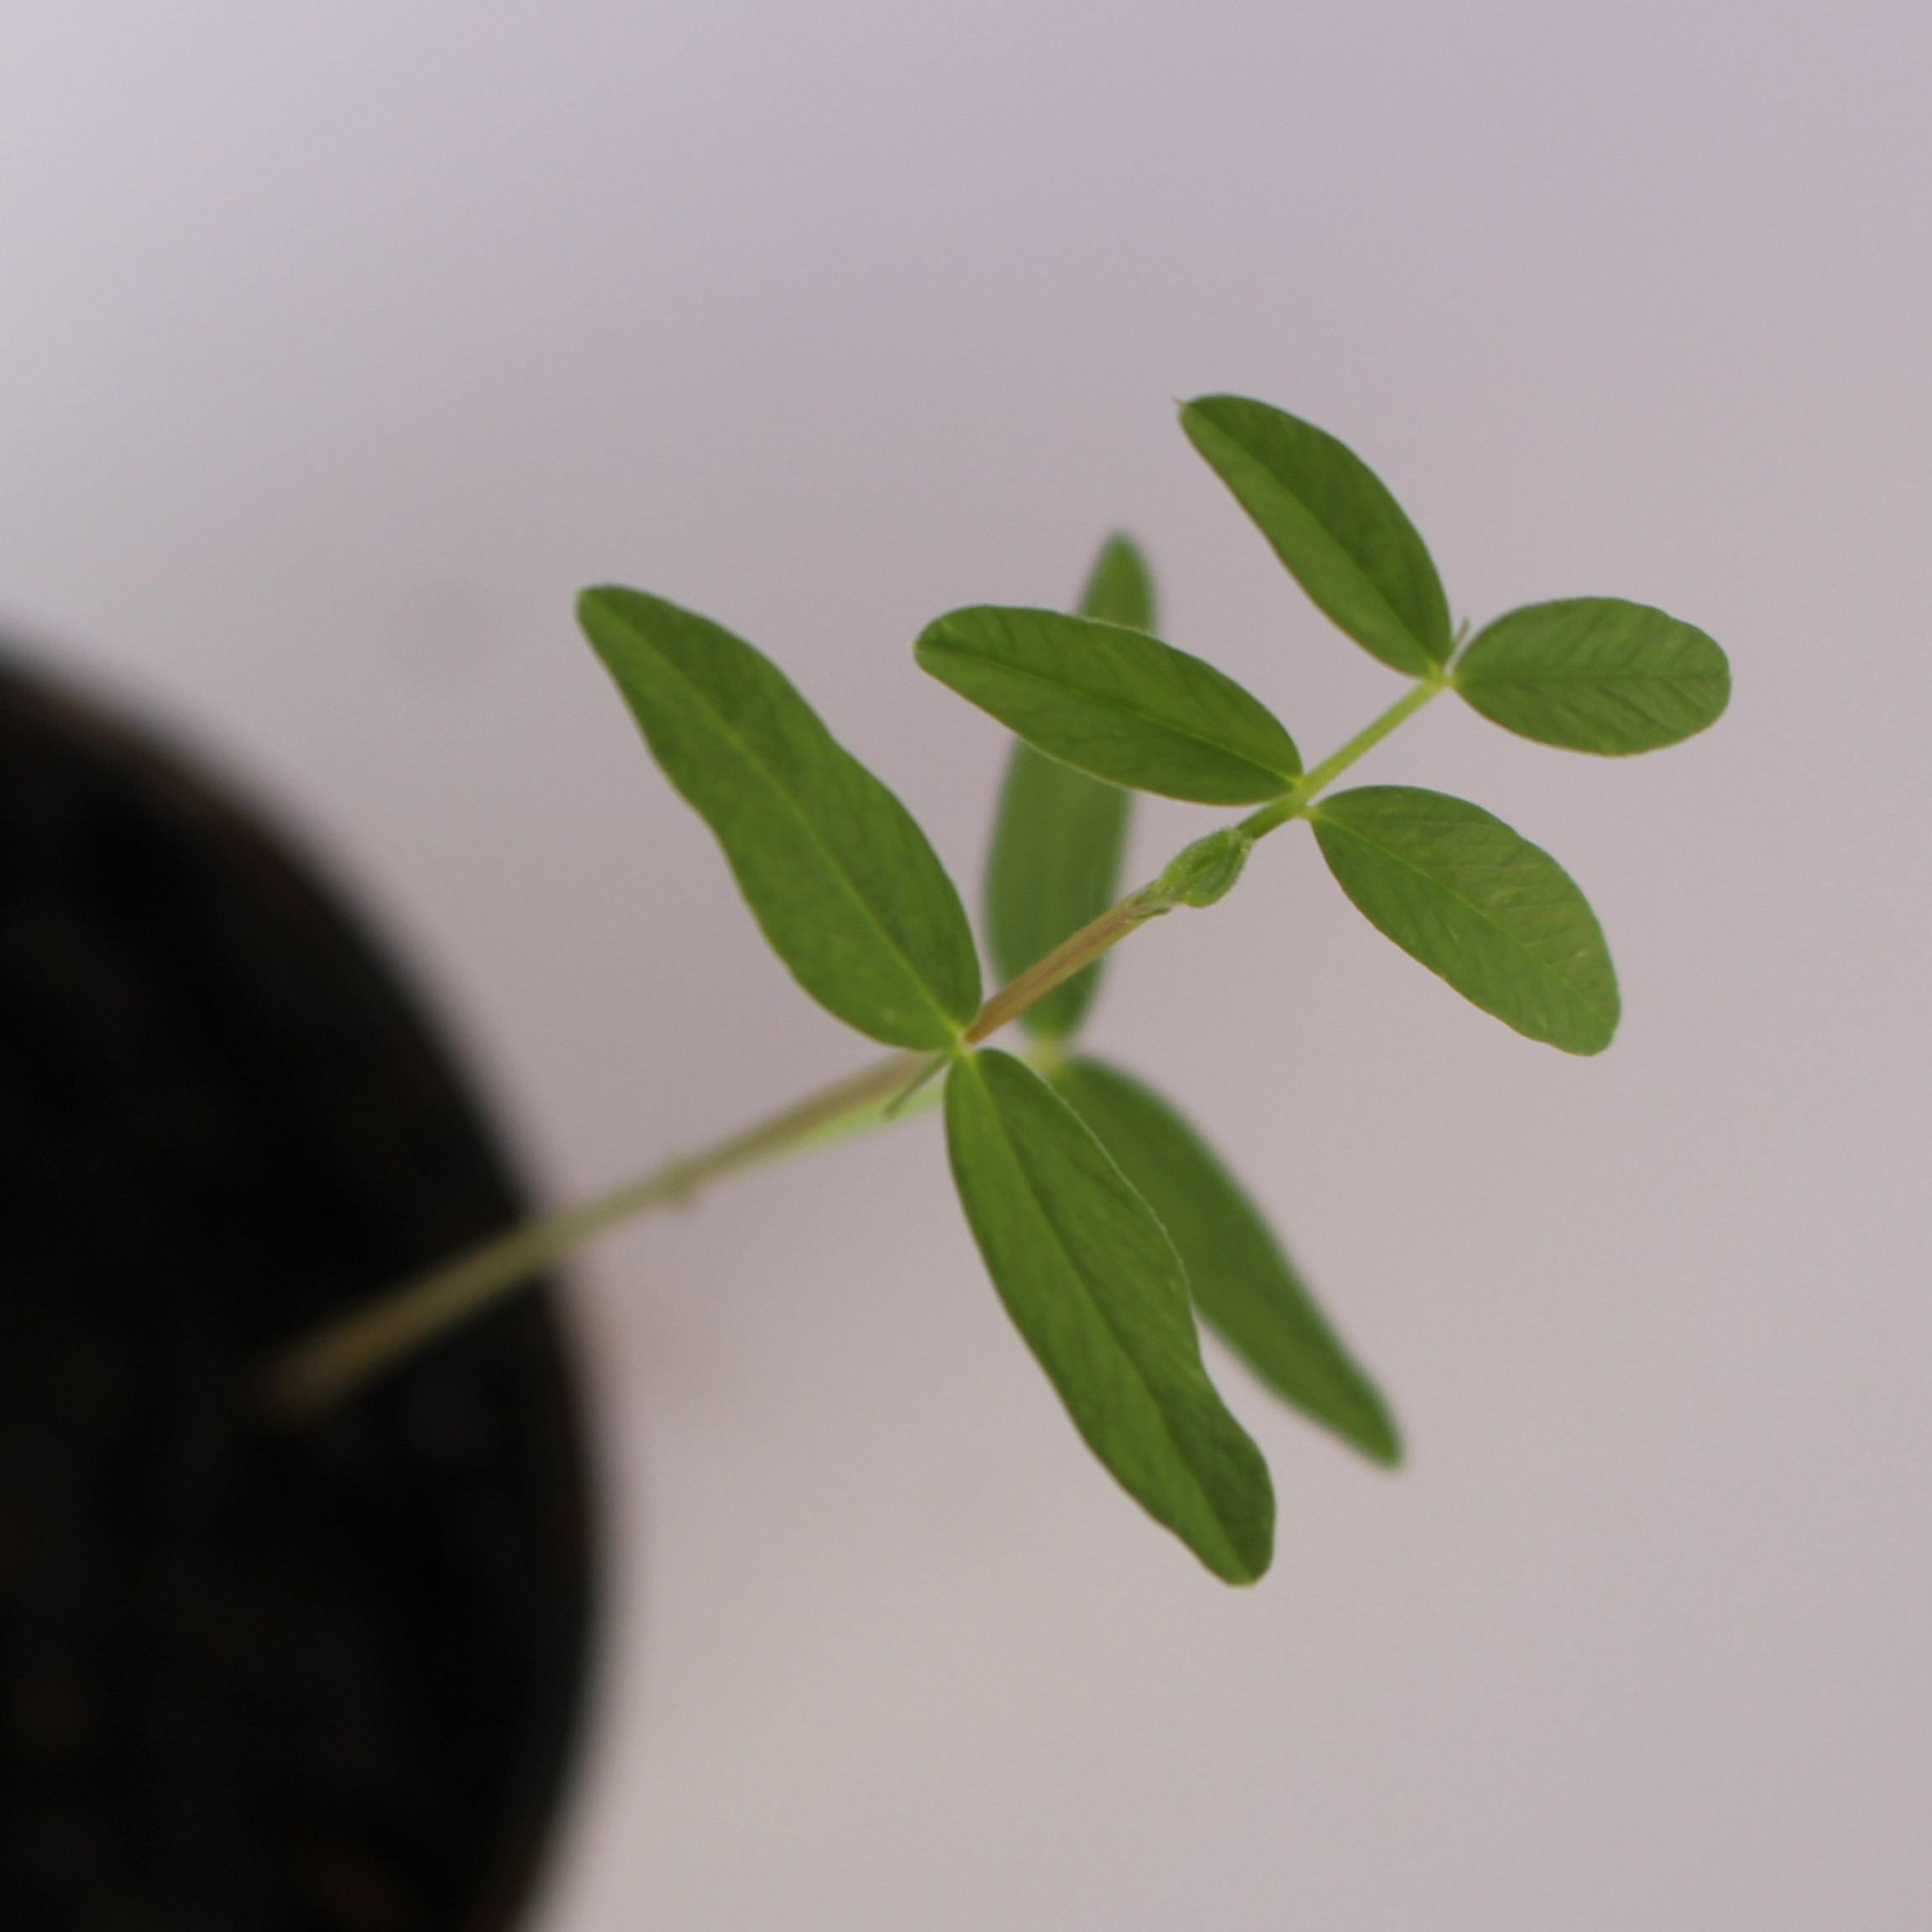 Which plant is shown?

Vicia sativa
